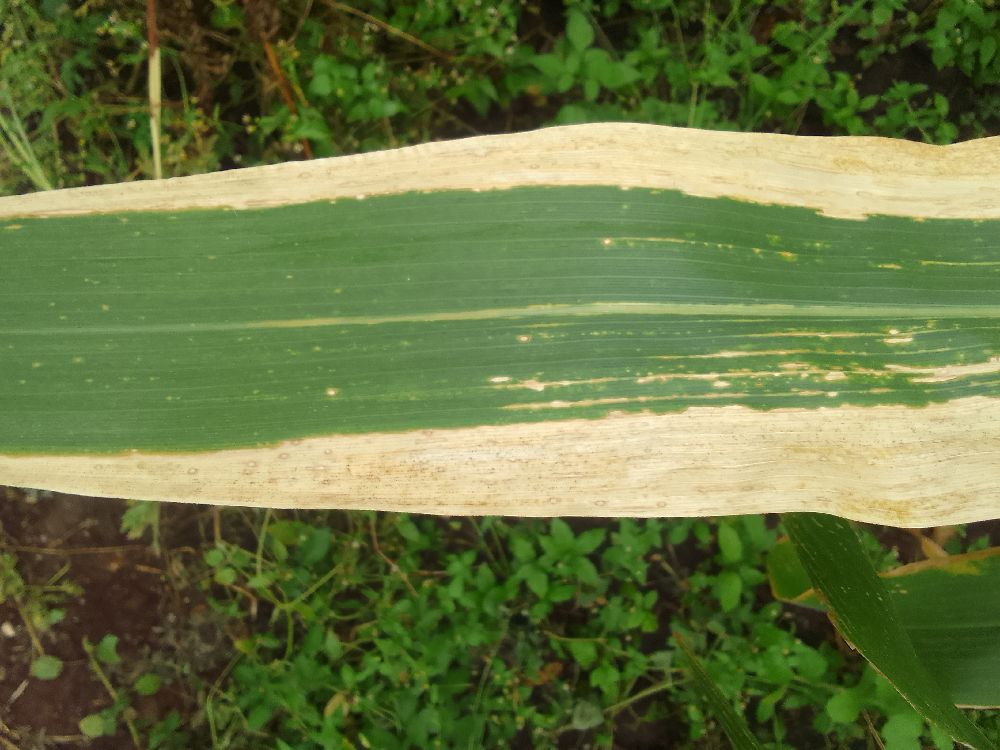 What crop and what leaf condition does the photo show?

maize, maize lethal necrosis
